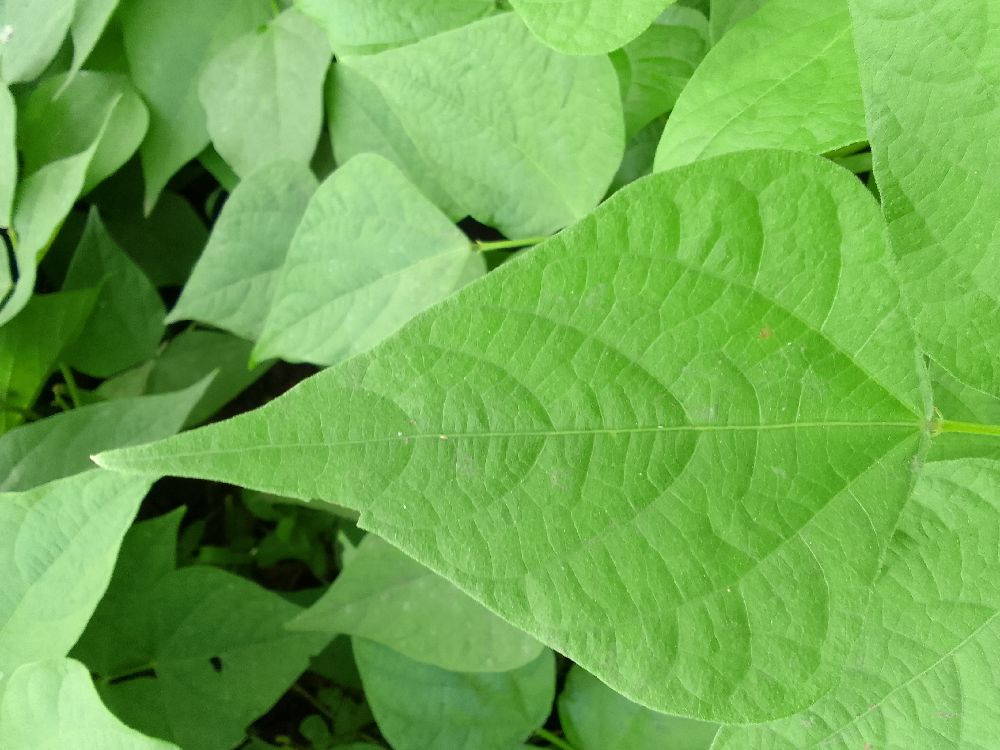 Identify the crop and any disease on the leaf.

common bean, healthy
